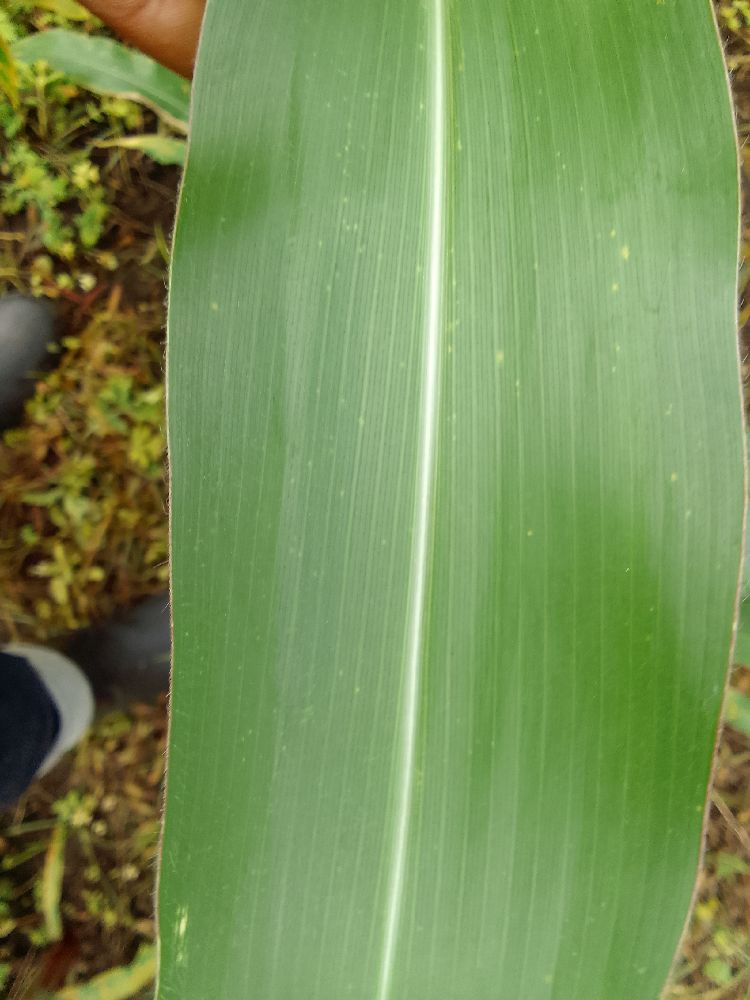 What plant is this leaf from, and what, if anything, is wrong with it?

maize, healthy
